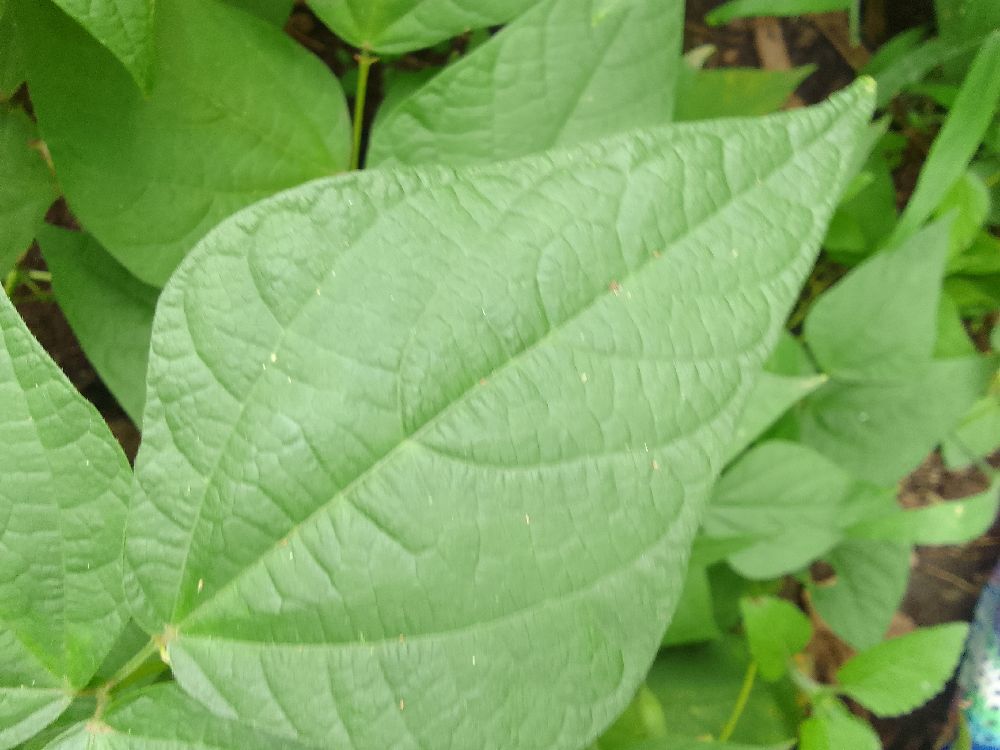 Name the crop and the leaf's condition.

common bean, healthy
